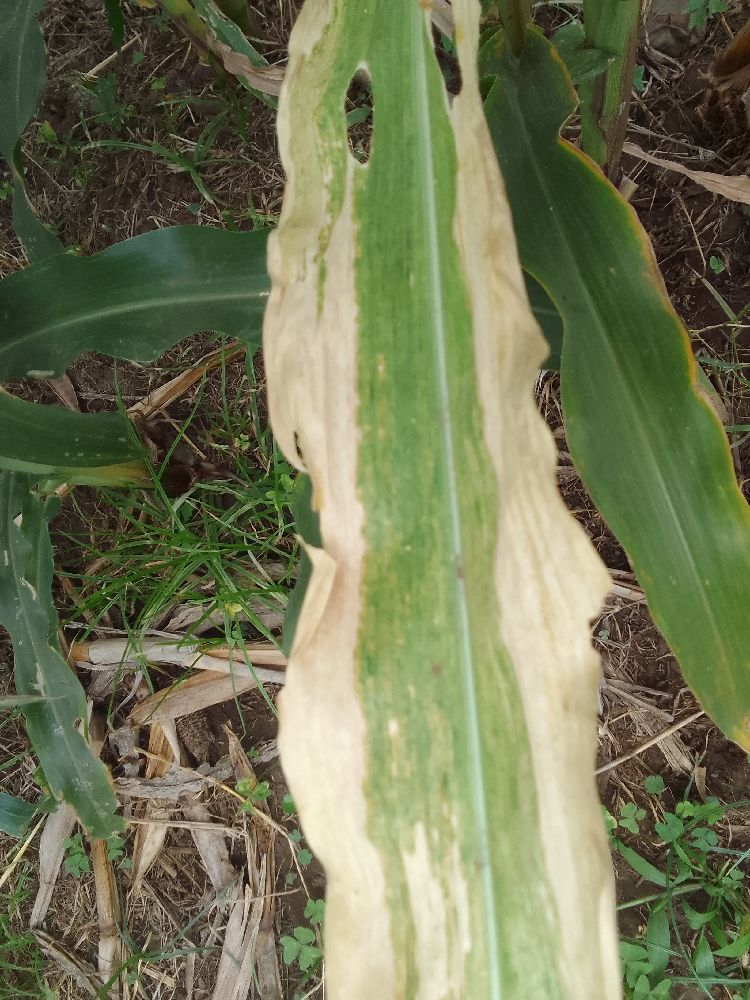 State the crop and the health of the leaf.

maize, maize lethal necrosis
